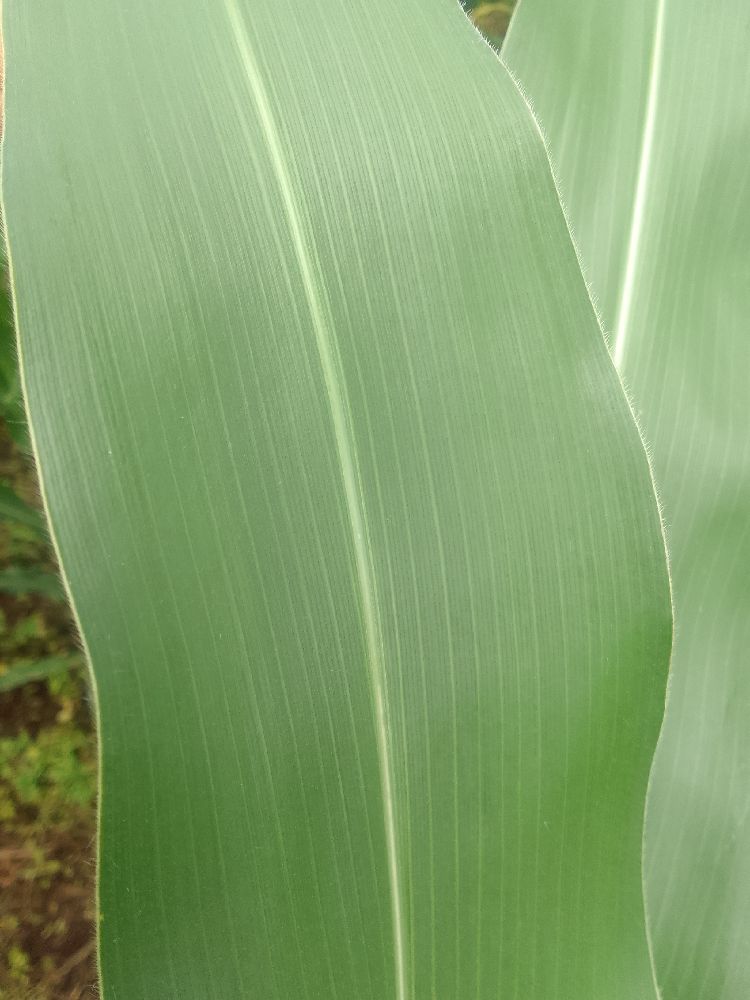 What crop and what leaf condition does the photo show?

maize, healthy
